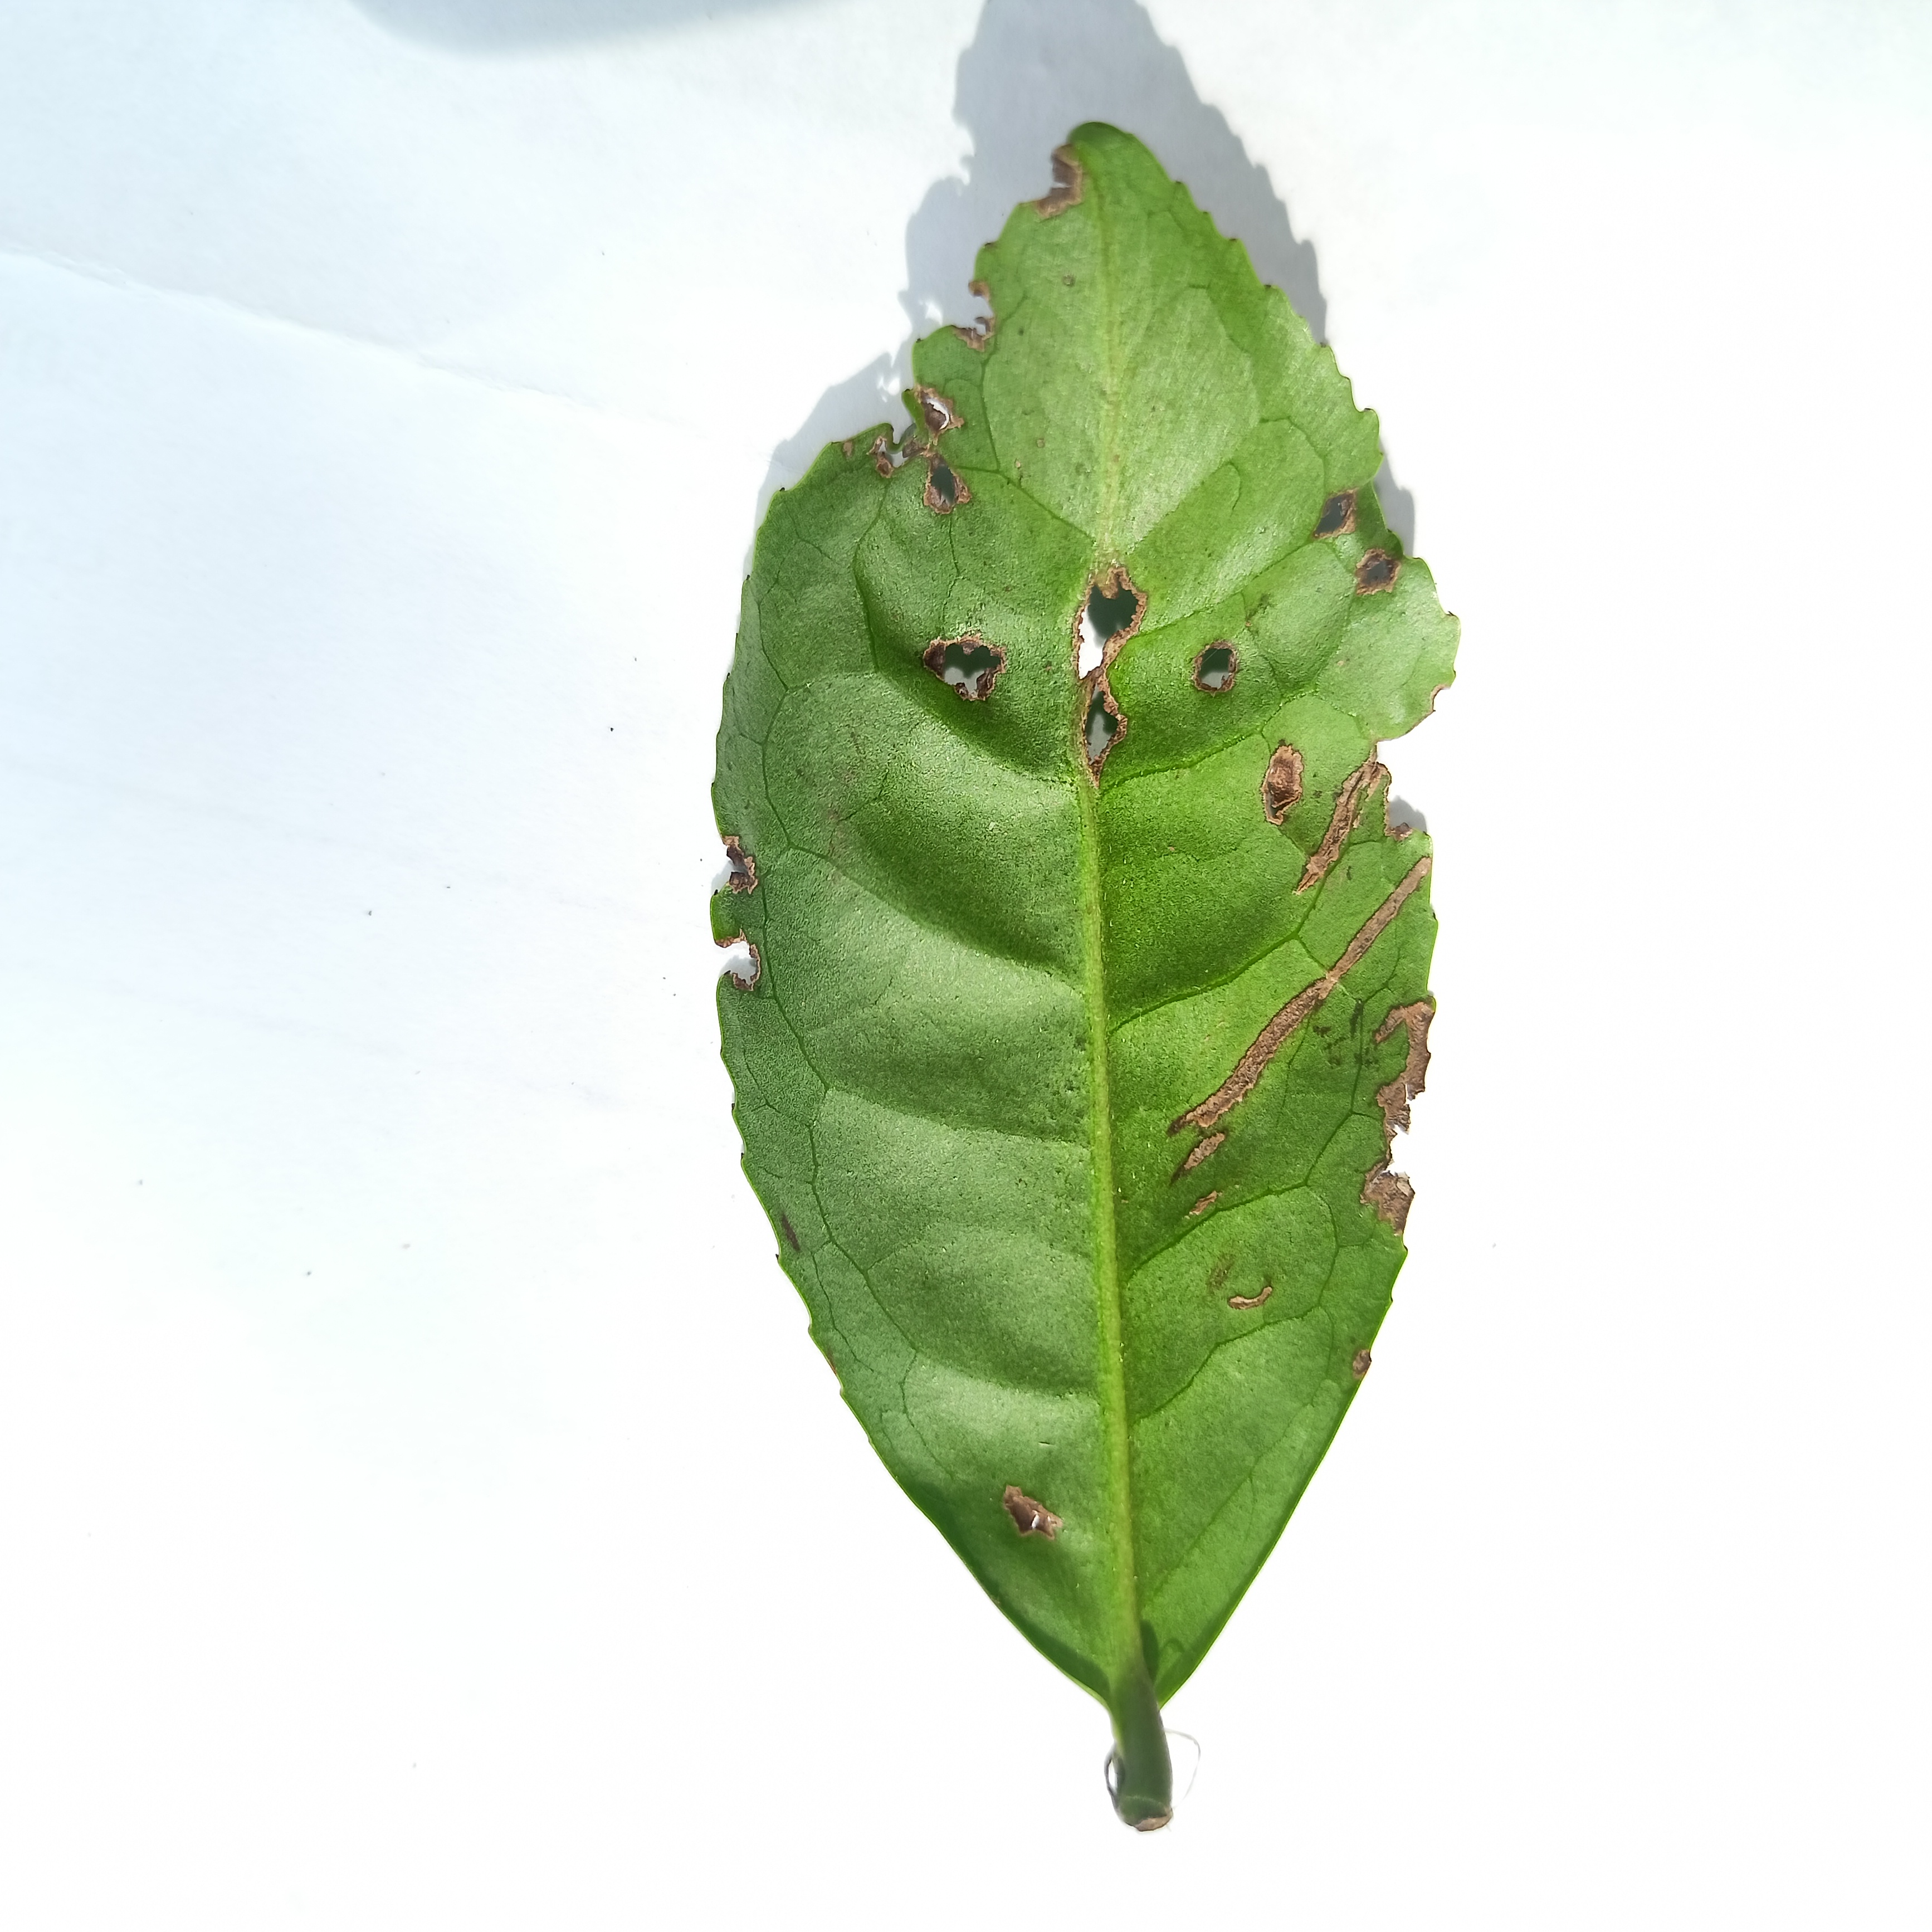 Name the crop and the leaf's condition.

tea, helopeltis
